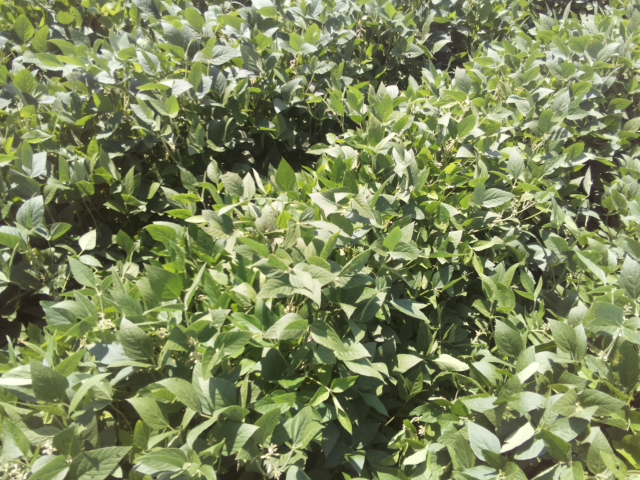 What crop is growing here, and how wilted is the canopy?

soybean, leaves with no wilting
